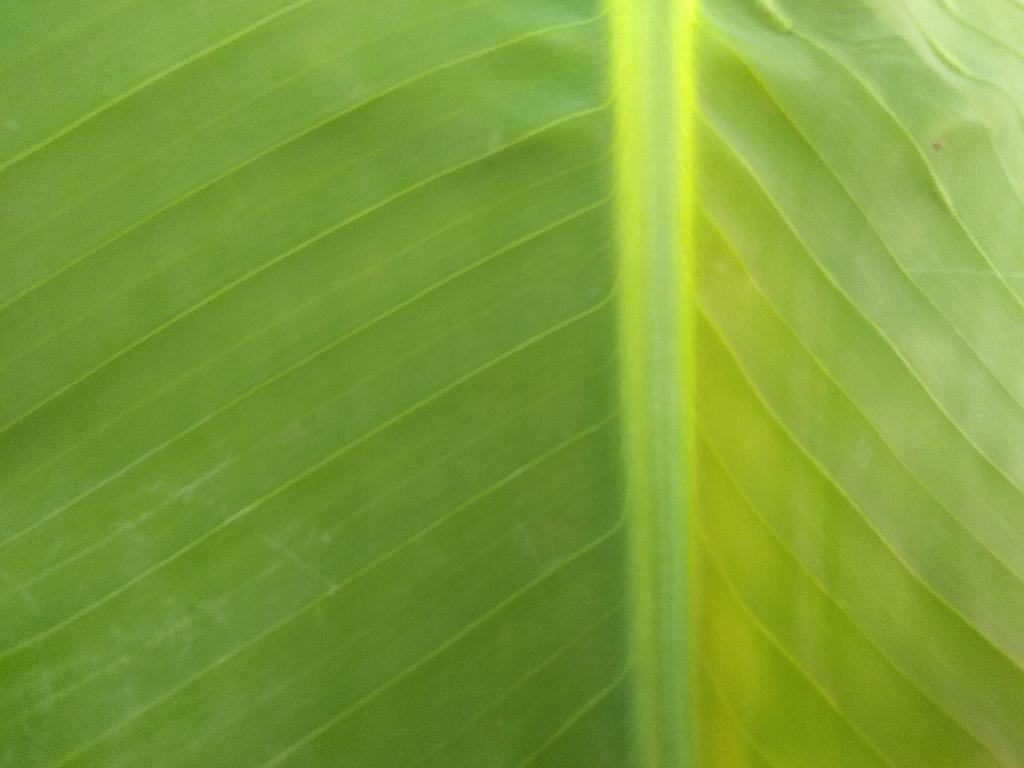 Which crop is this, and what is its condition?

banana, healthy
